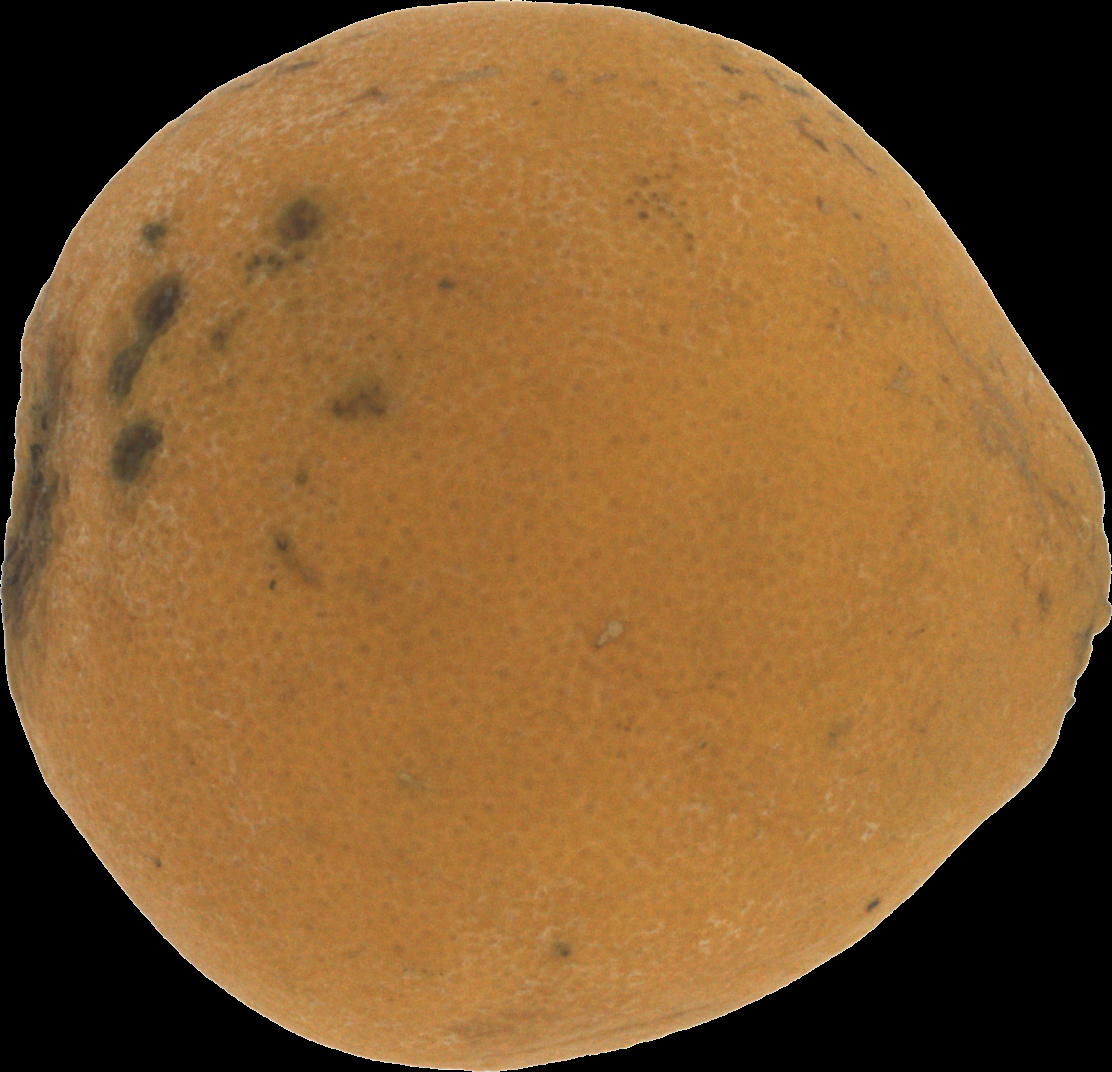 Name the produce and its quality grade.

orange, bad
